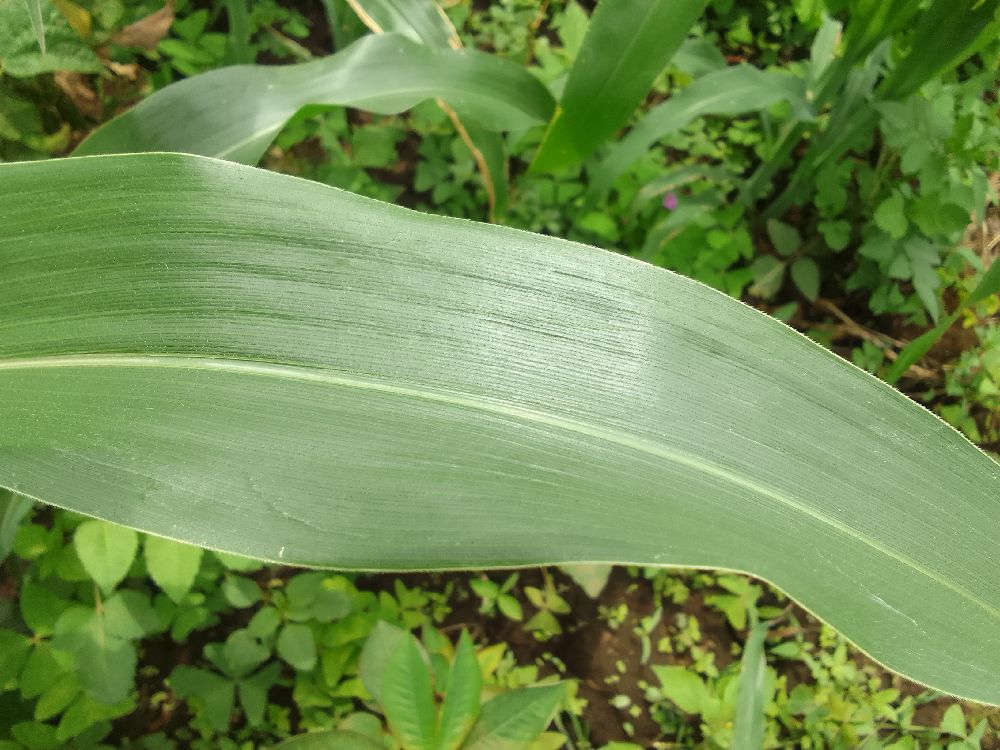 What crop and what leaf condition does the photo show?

maize, healthy
